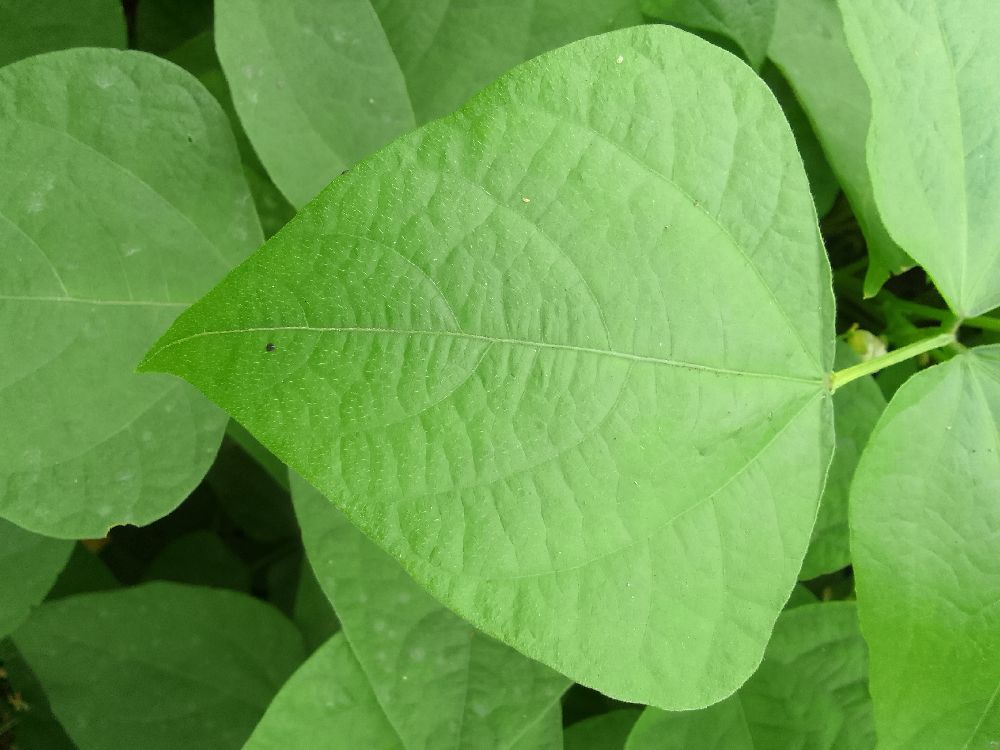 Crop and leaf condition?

common bean, healthy
